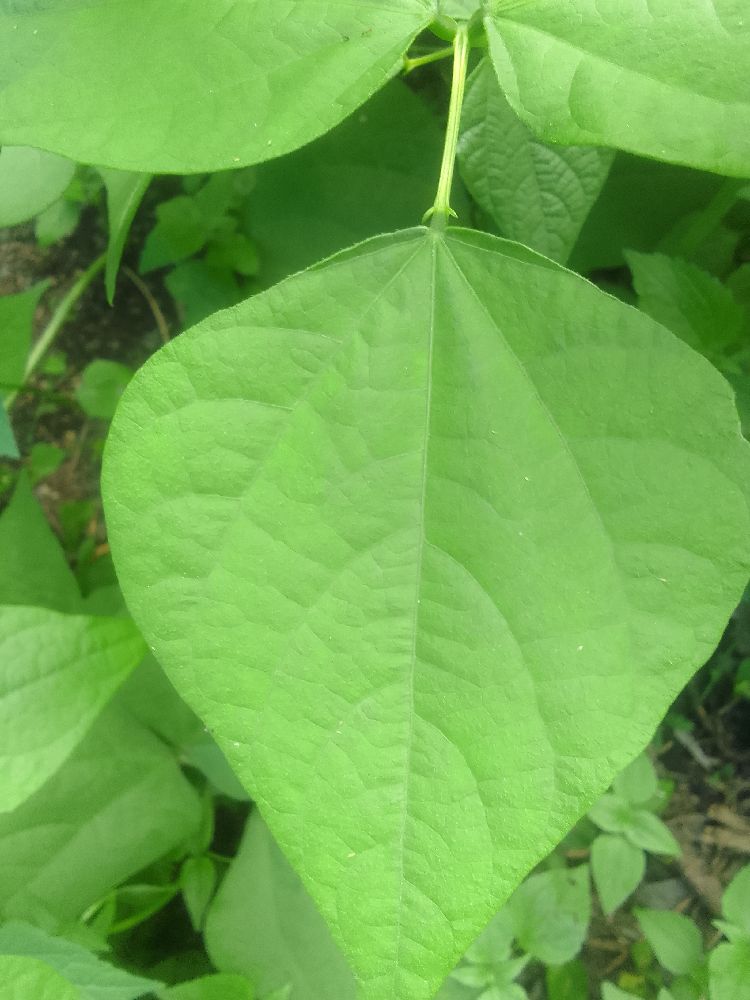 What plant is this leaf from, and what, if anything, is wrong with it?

common bean, healthy
